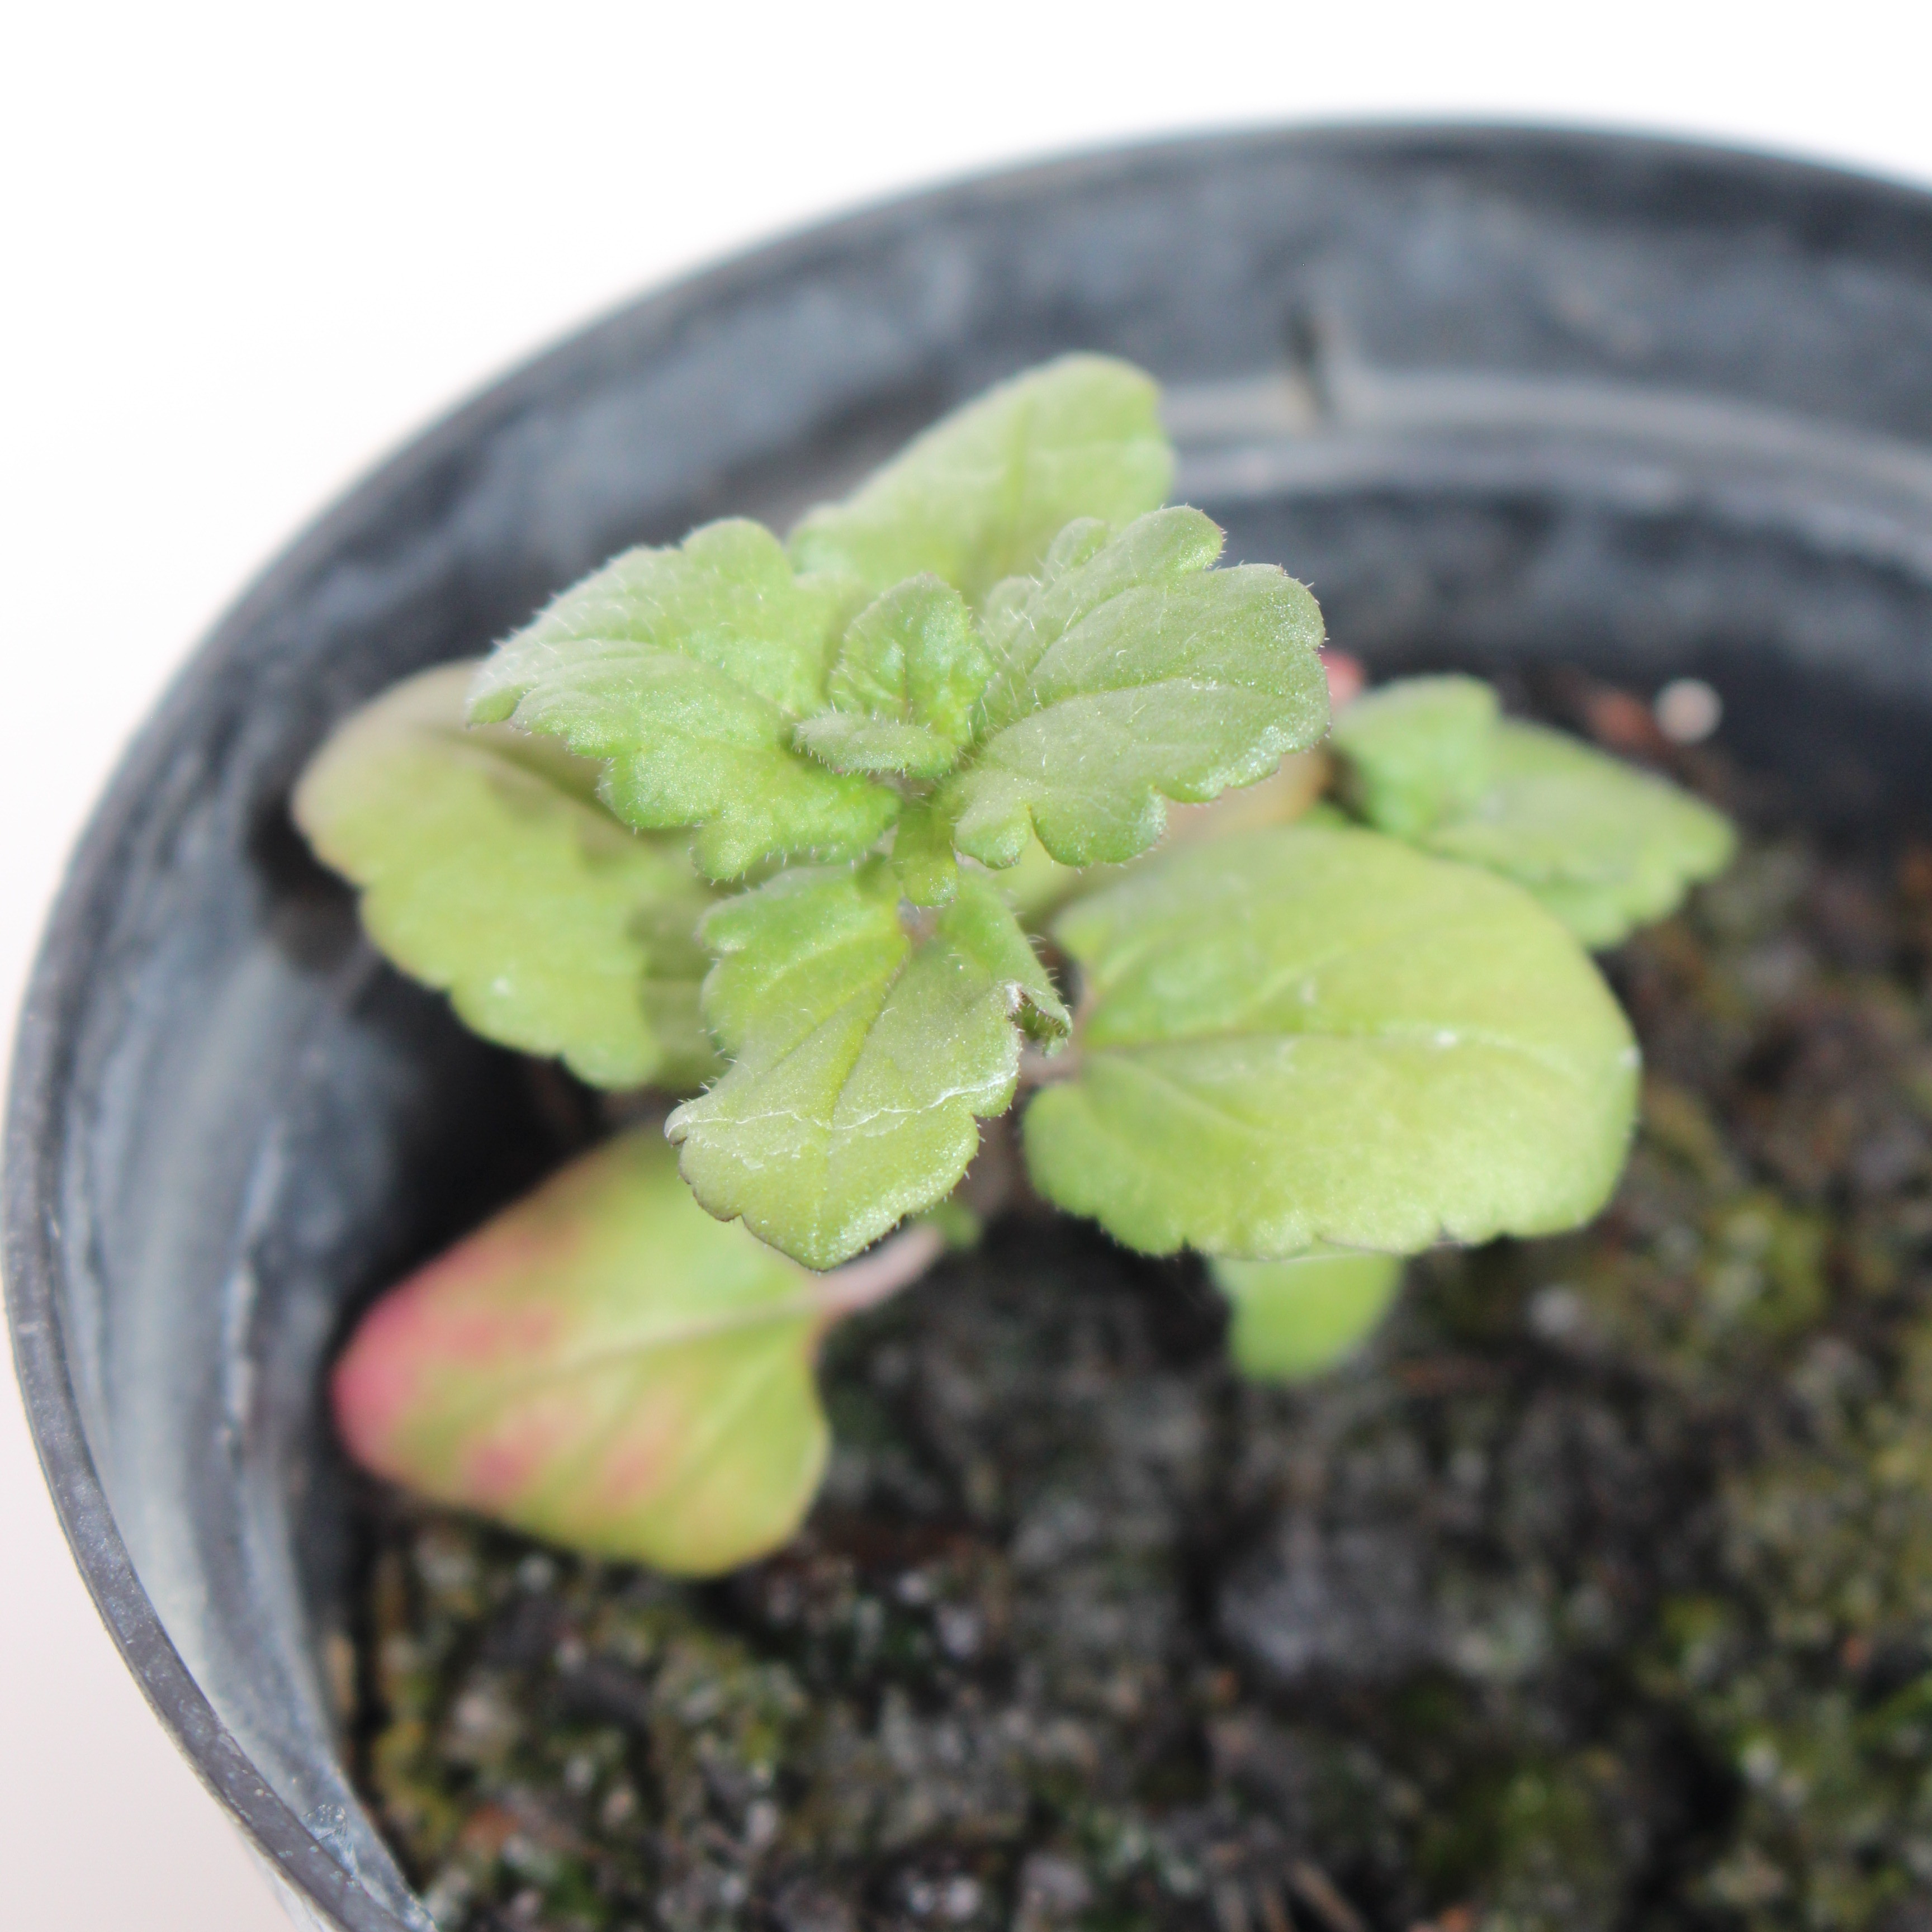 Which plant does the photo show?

Veronica persica
